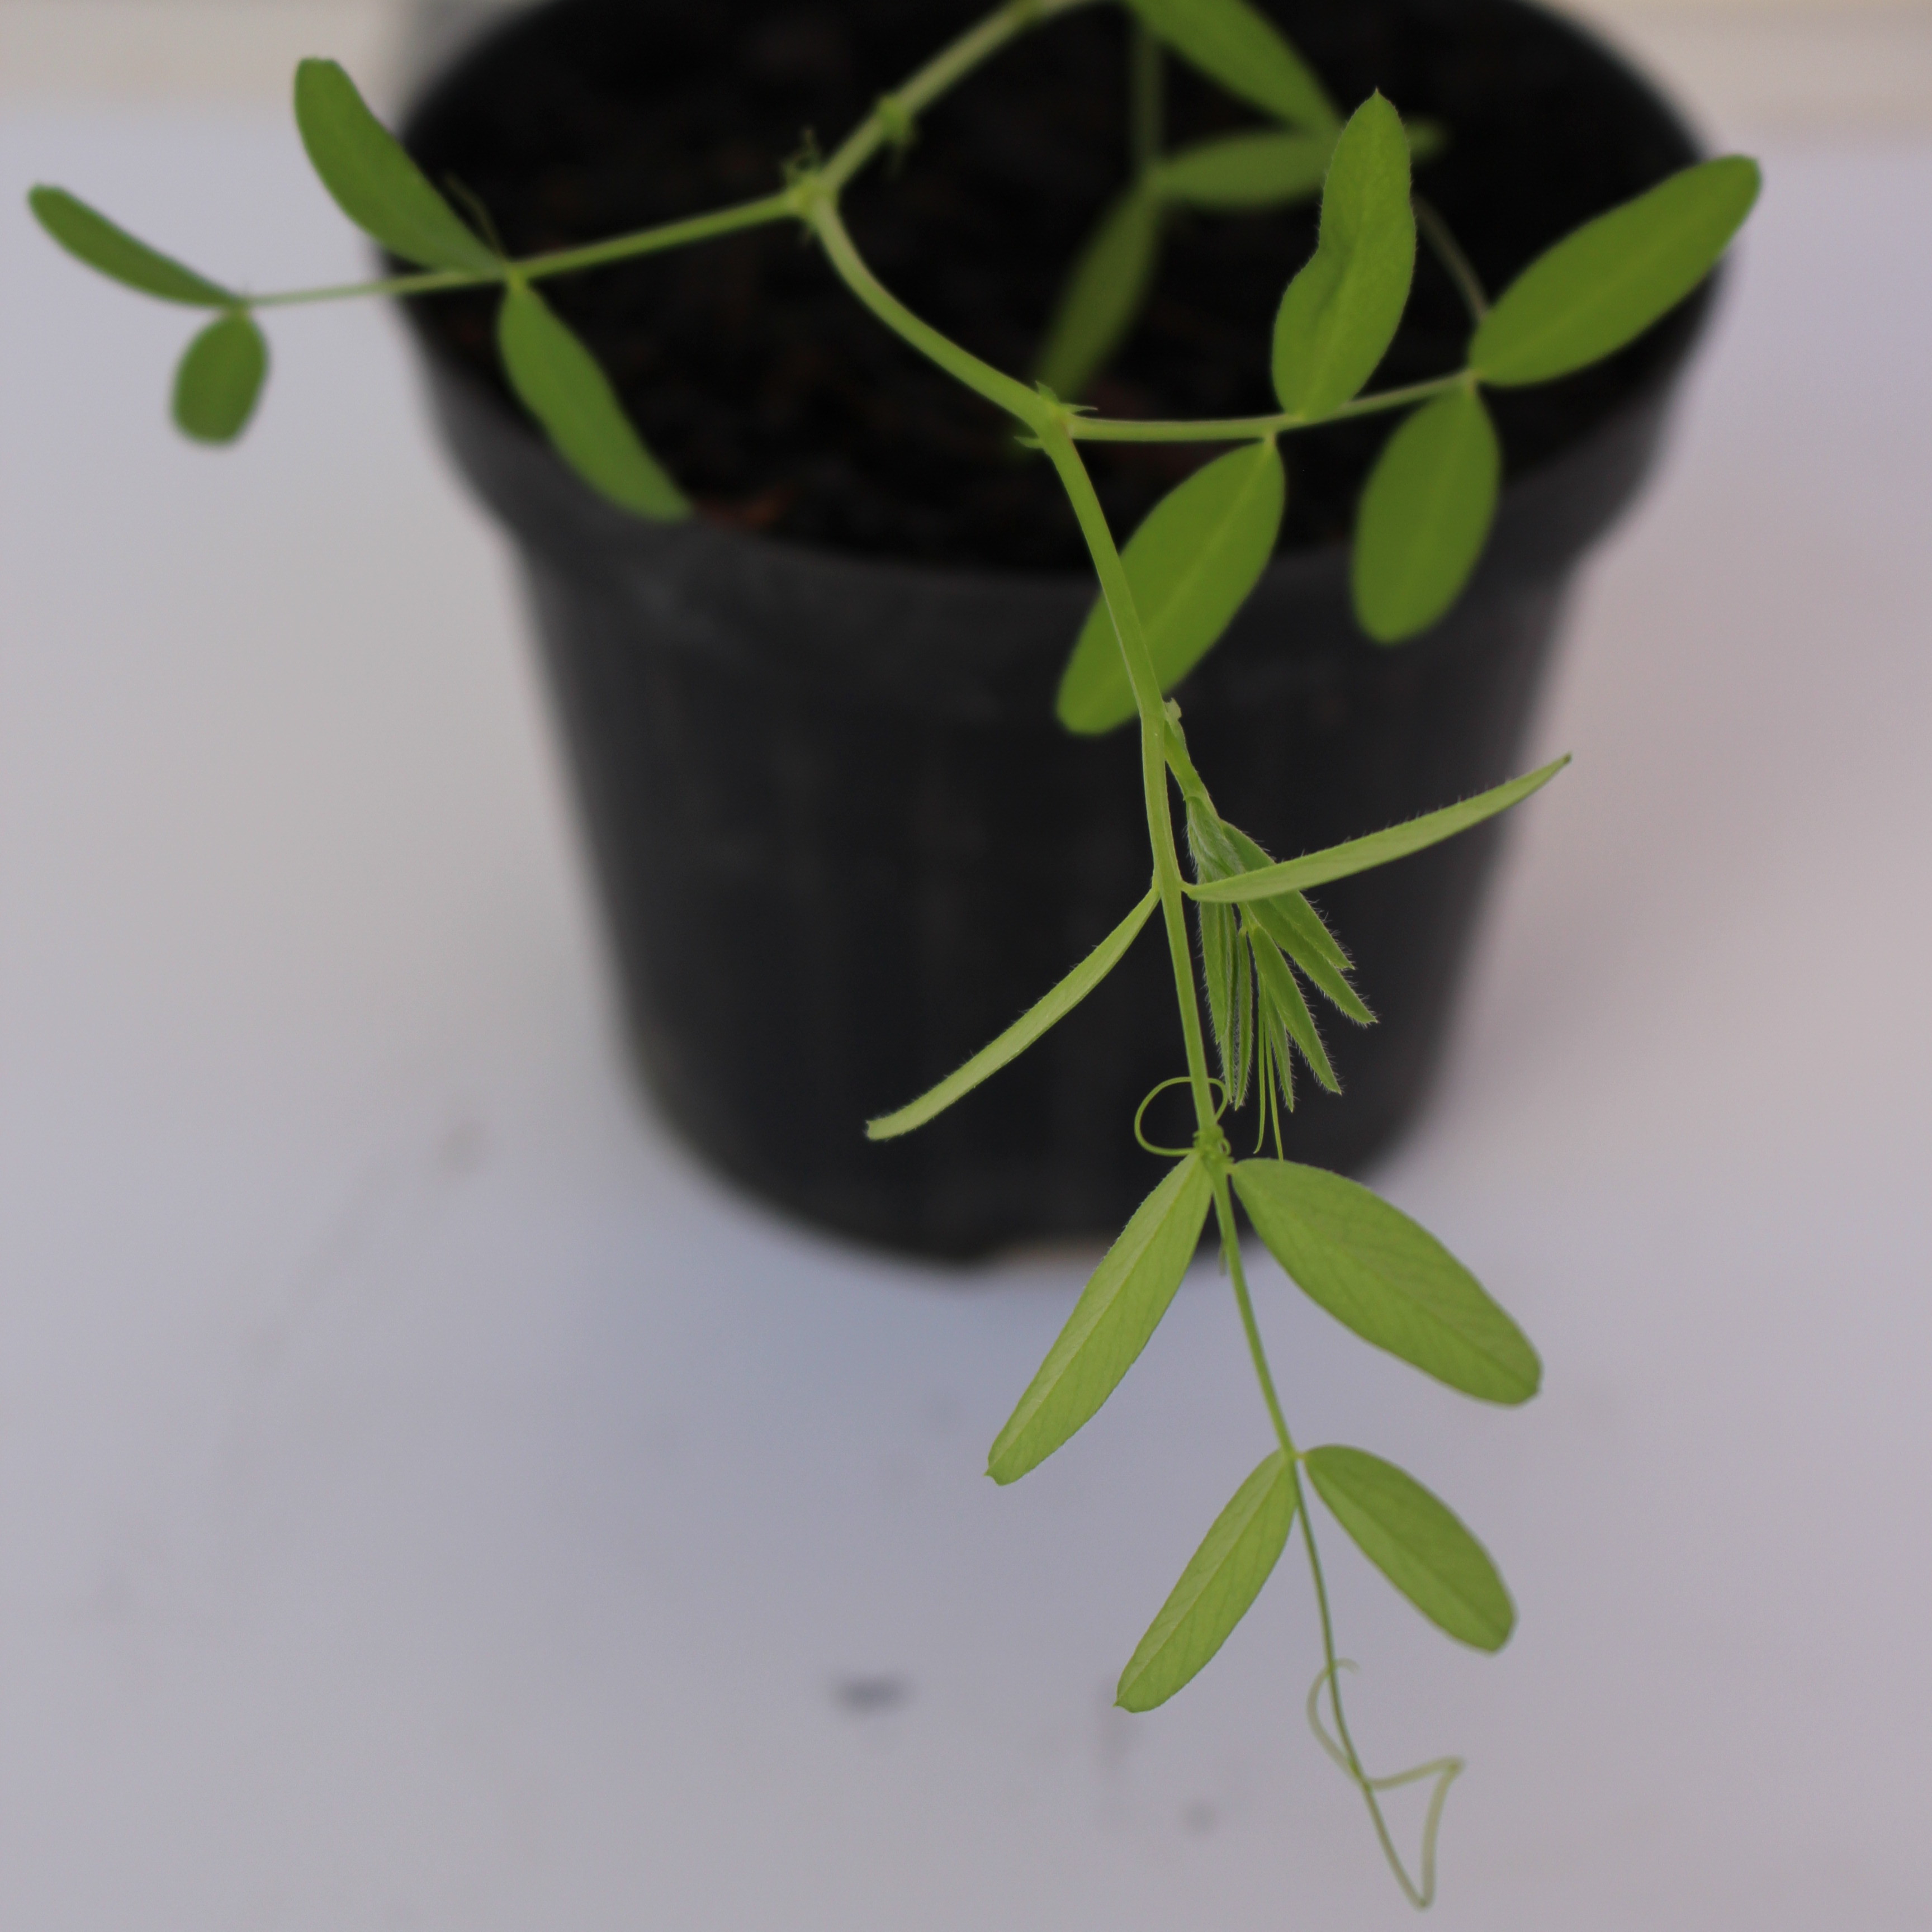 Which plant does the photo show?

Vicia sativa
